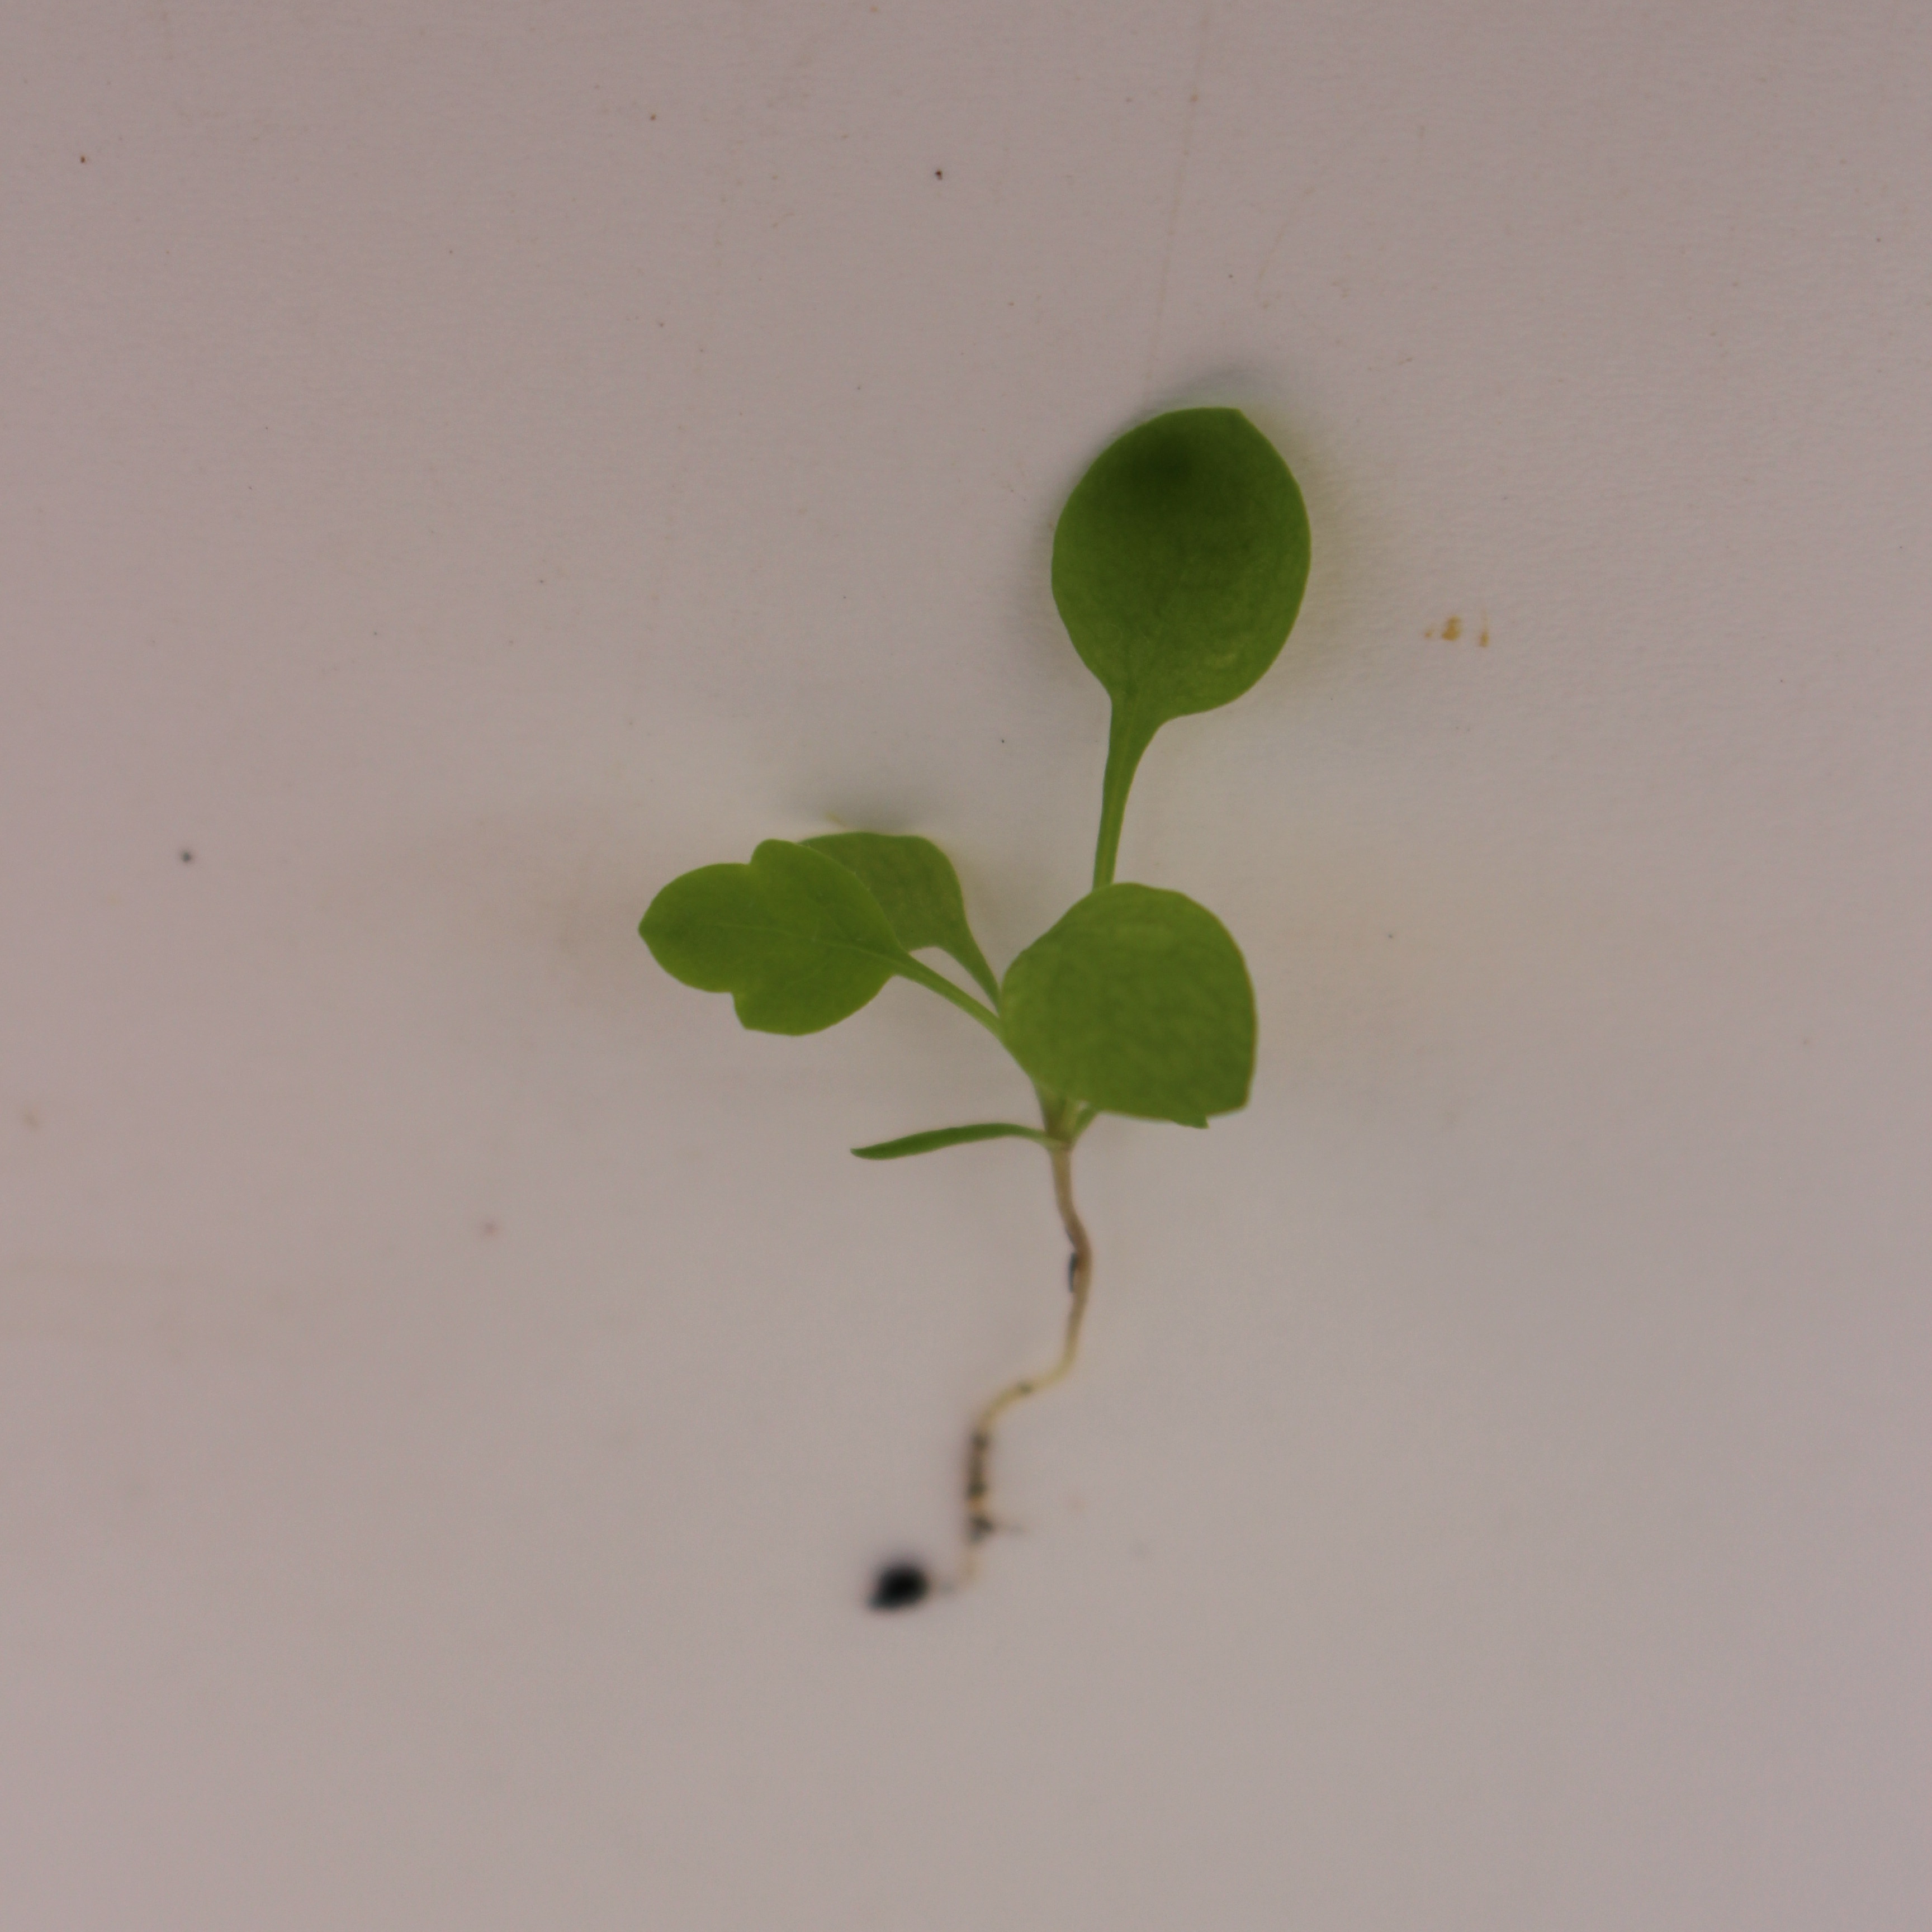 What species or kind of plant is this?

Papaver rhoeas
